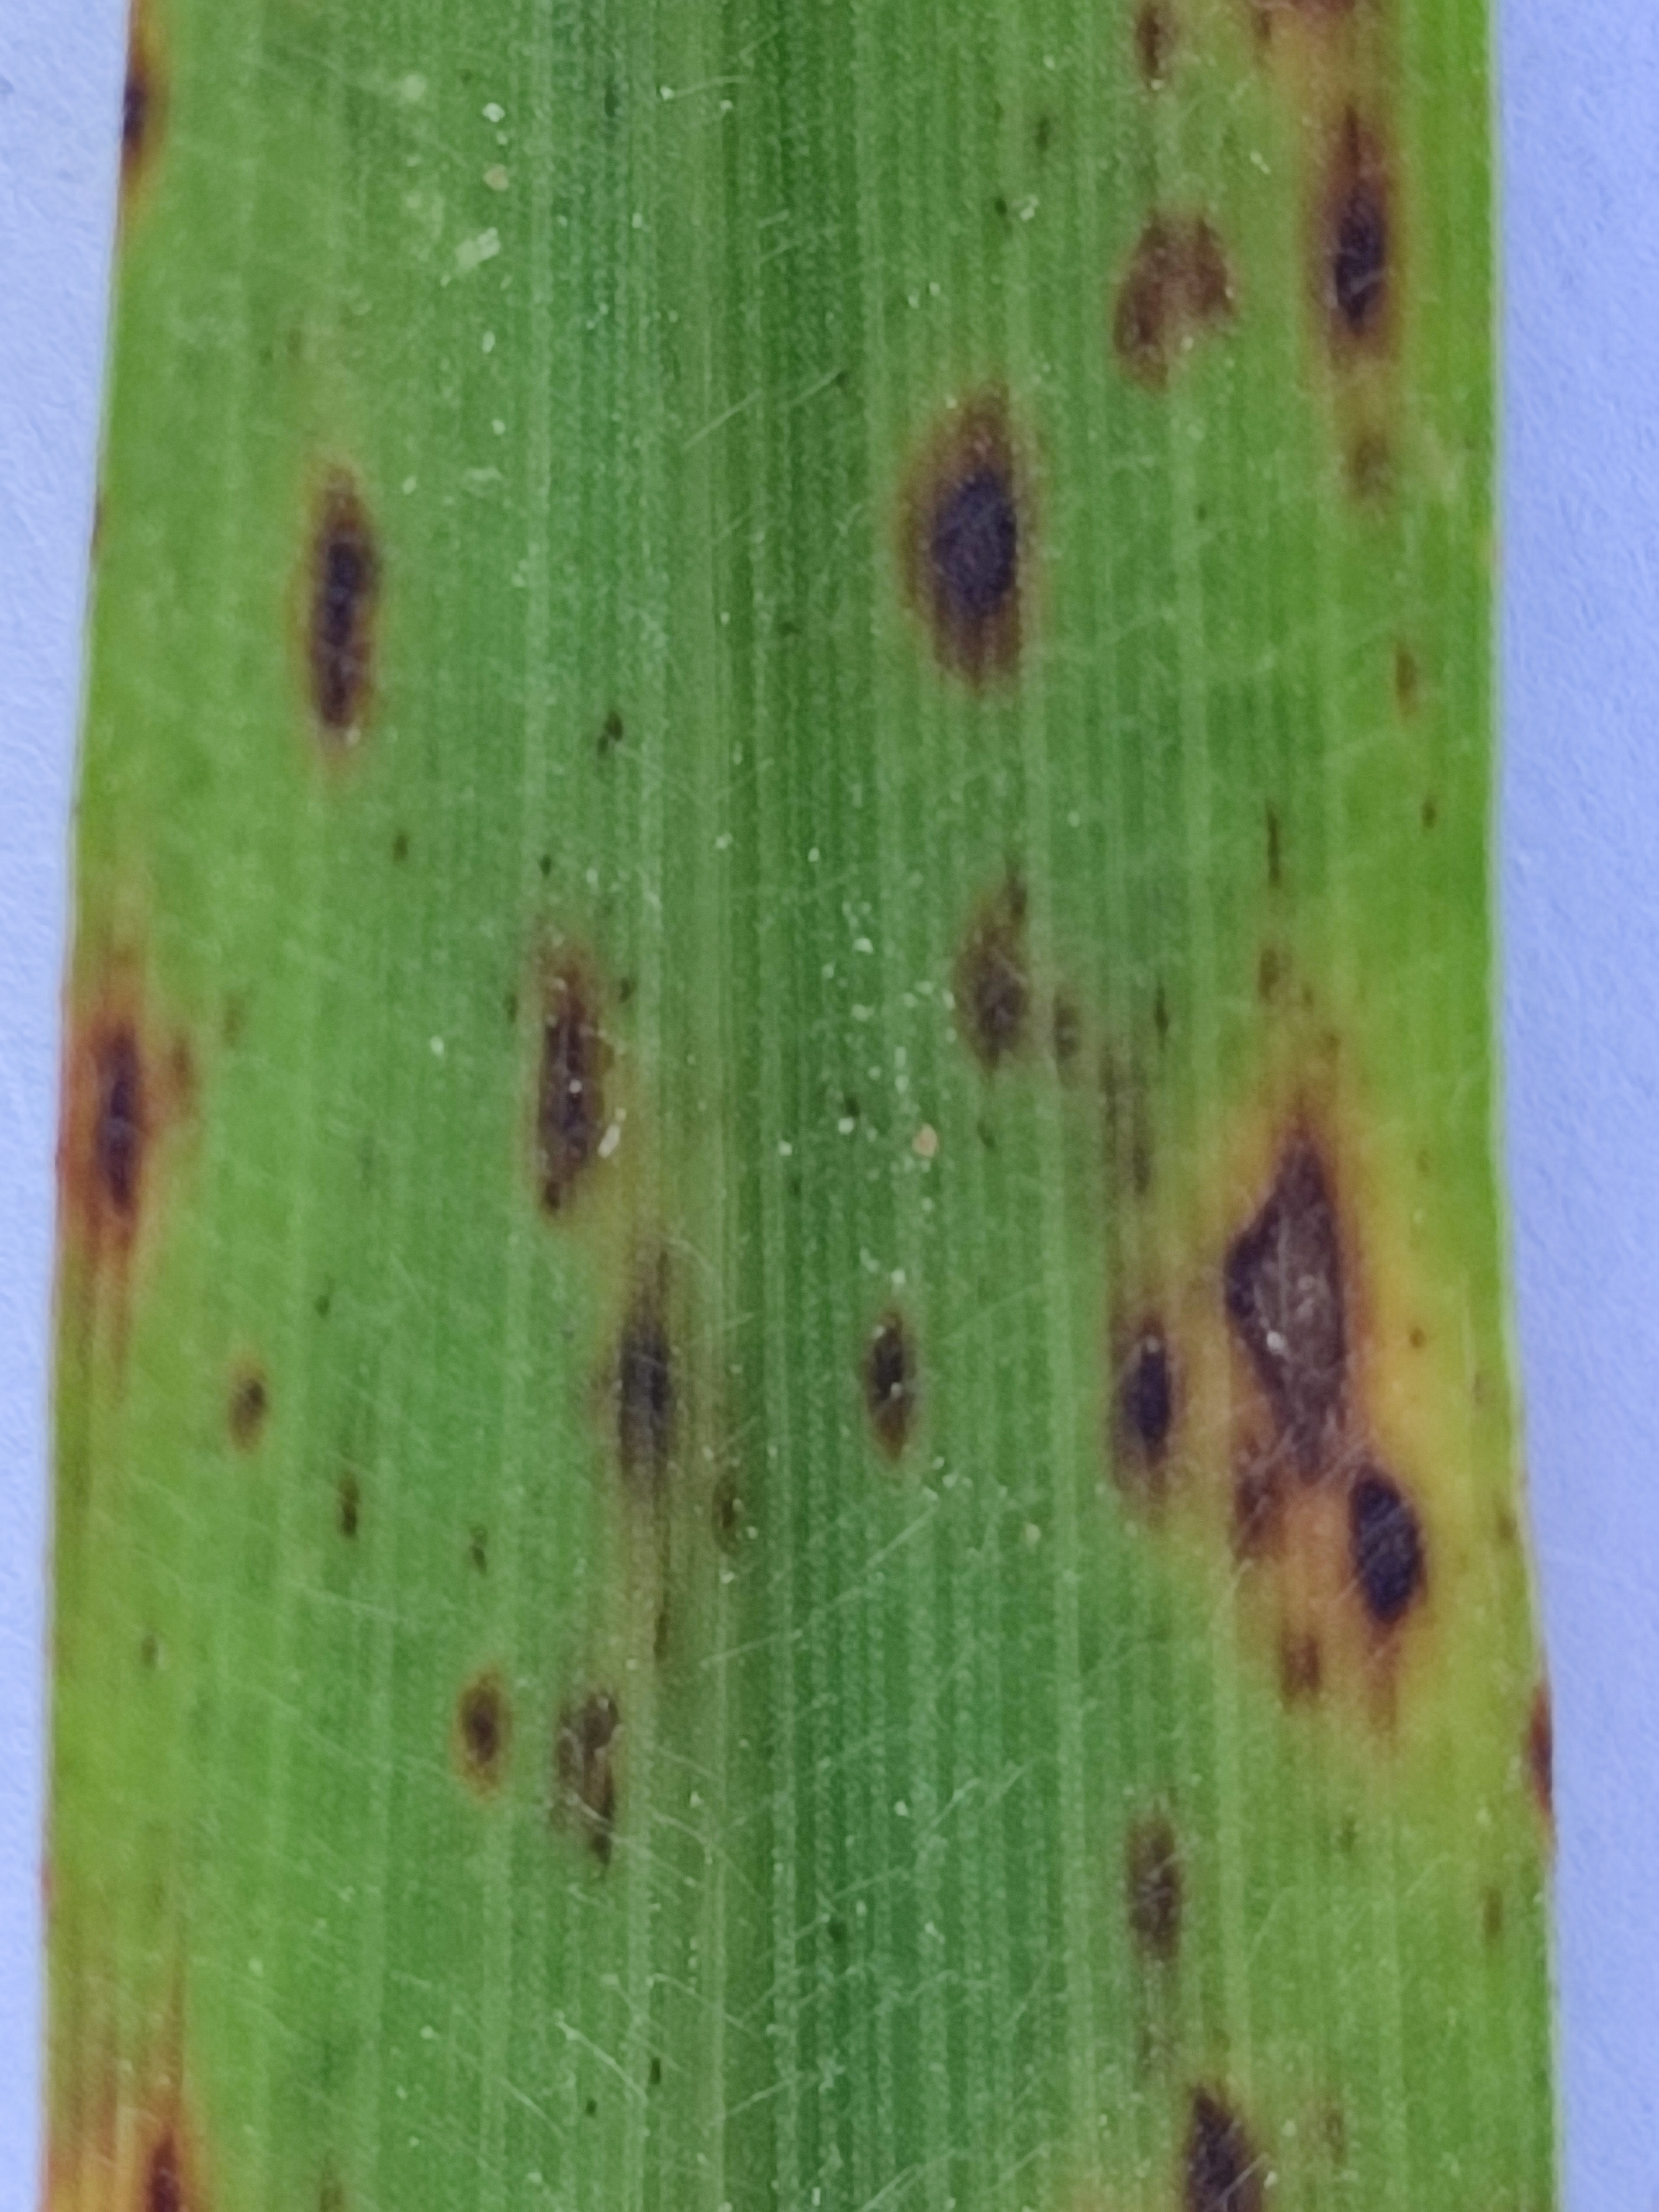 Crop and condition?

pearl millet, pyricularia sp.
